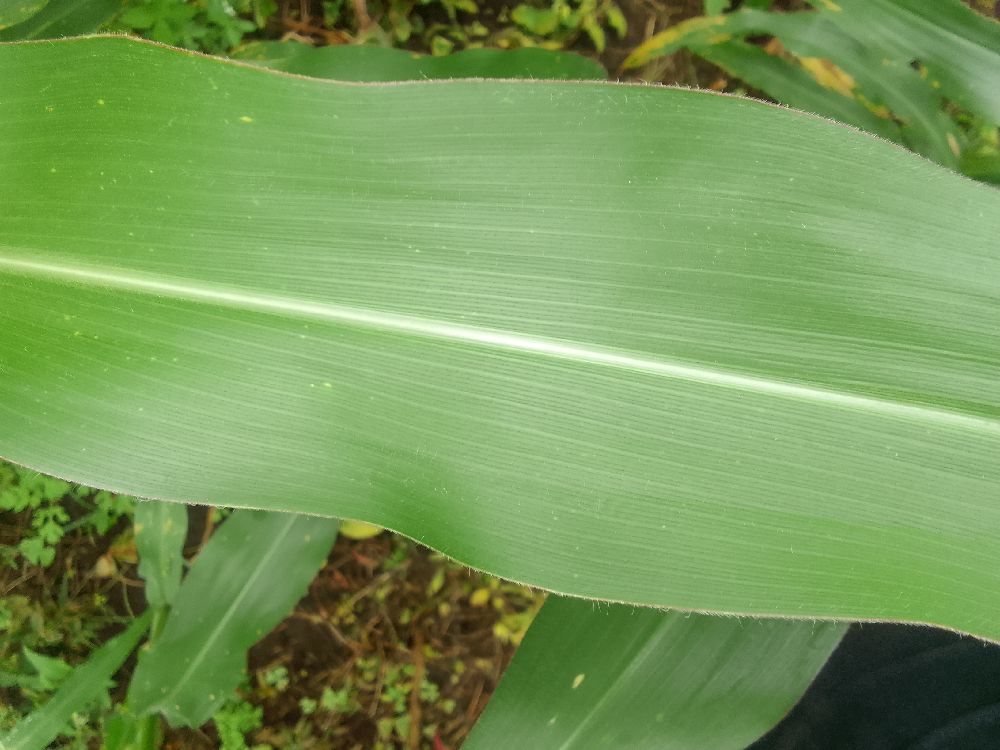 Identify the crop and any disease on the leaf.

maize, healthy
